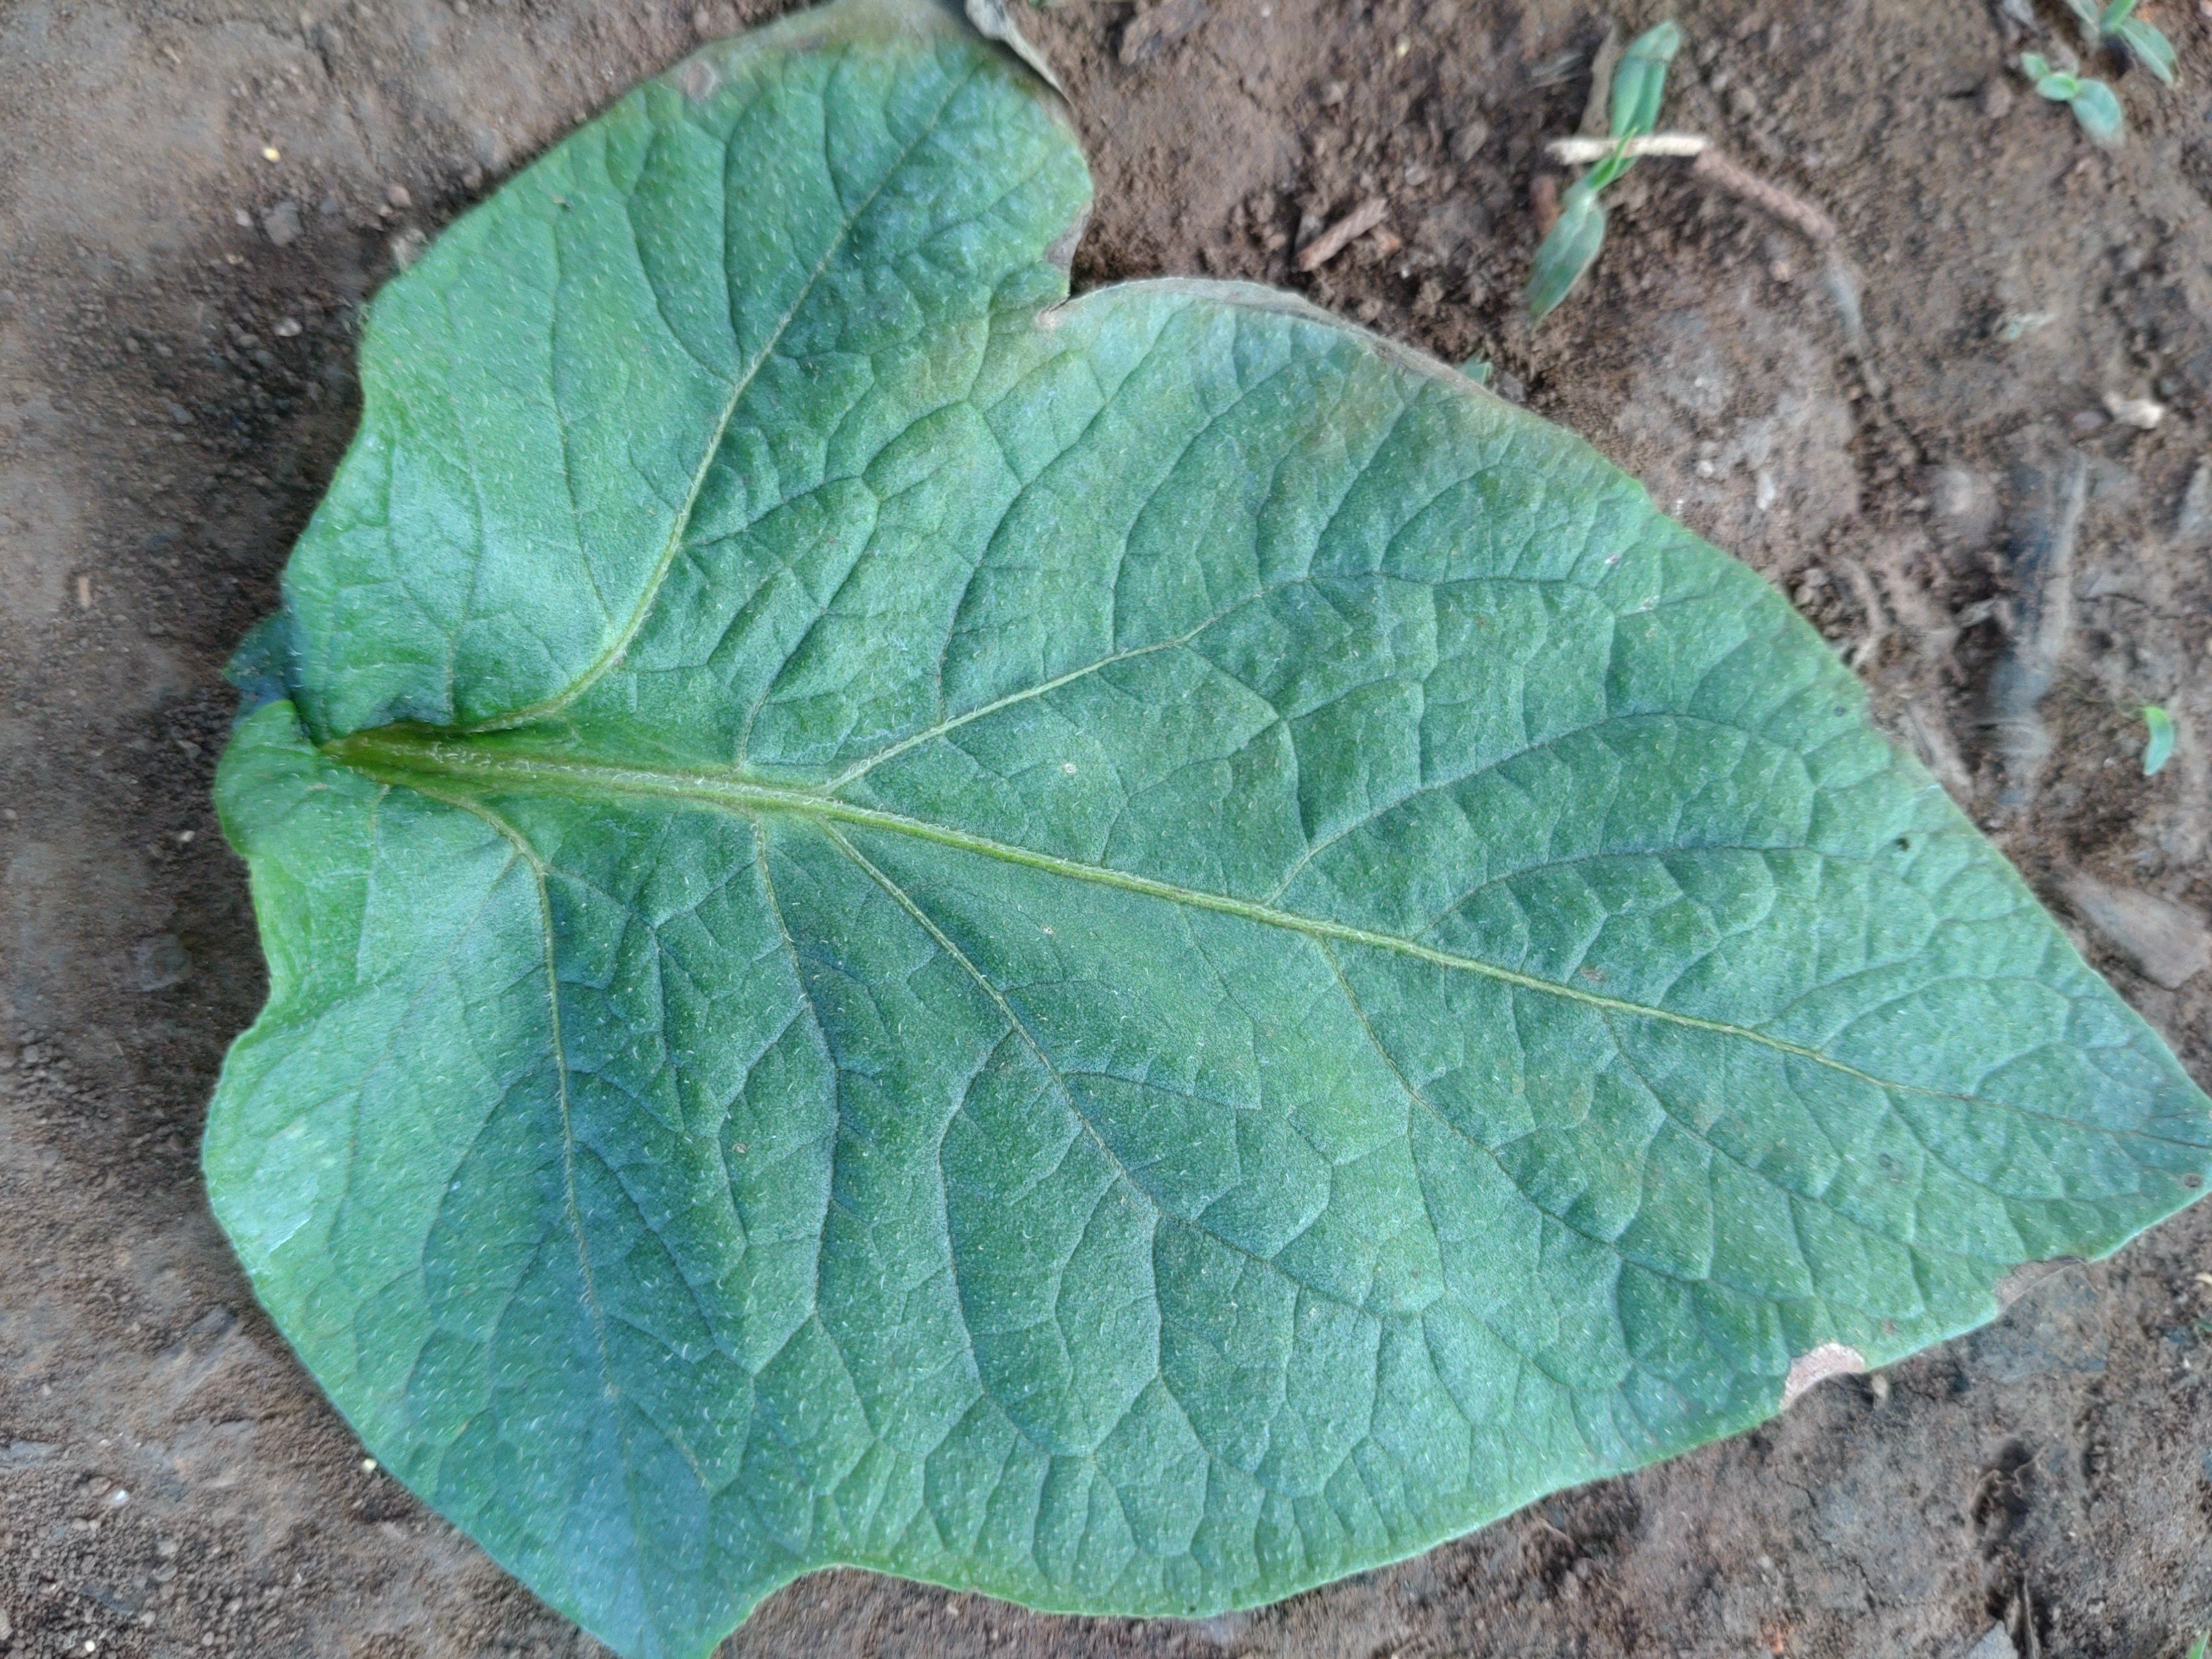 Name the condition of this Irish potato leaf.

early blight
